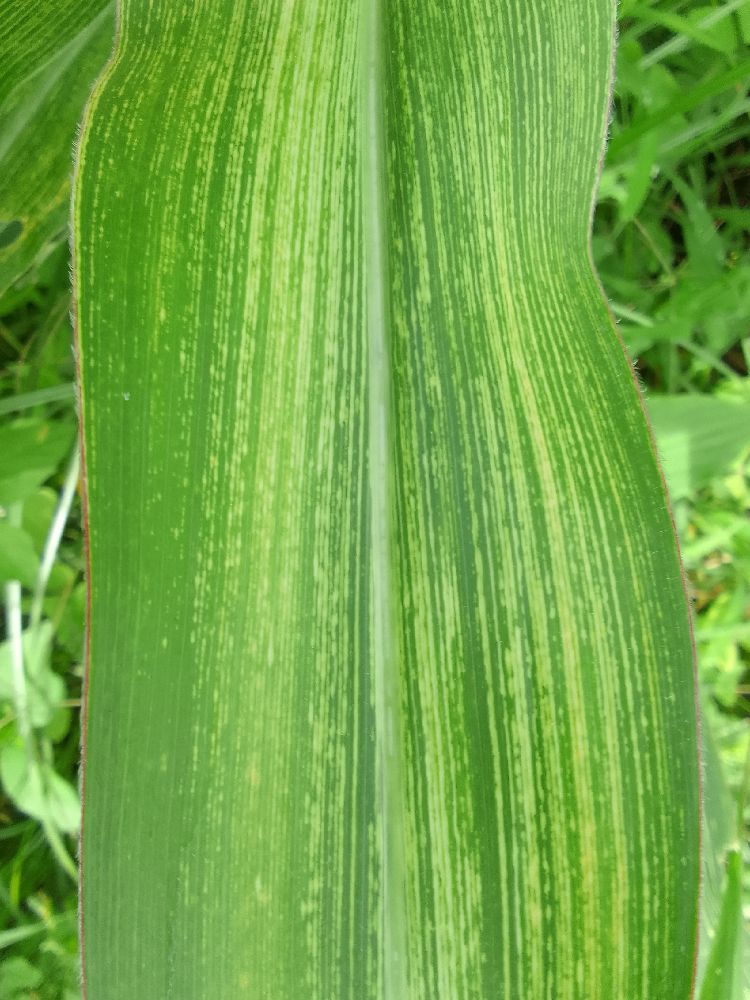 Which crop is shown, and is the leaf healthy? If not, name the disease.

maize, maize streak virus
